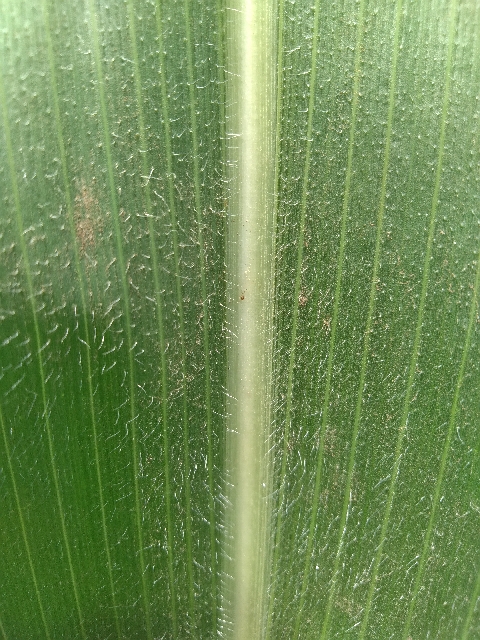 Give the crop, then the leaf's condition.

maize, healthy
